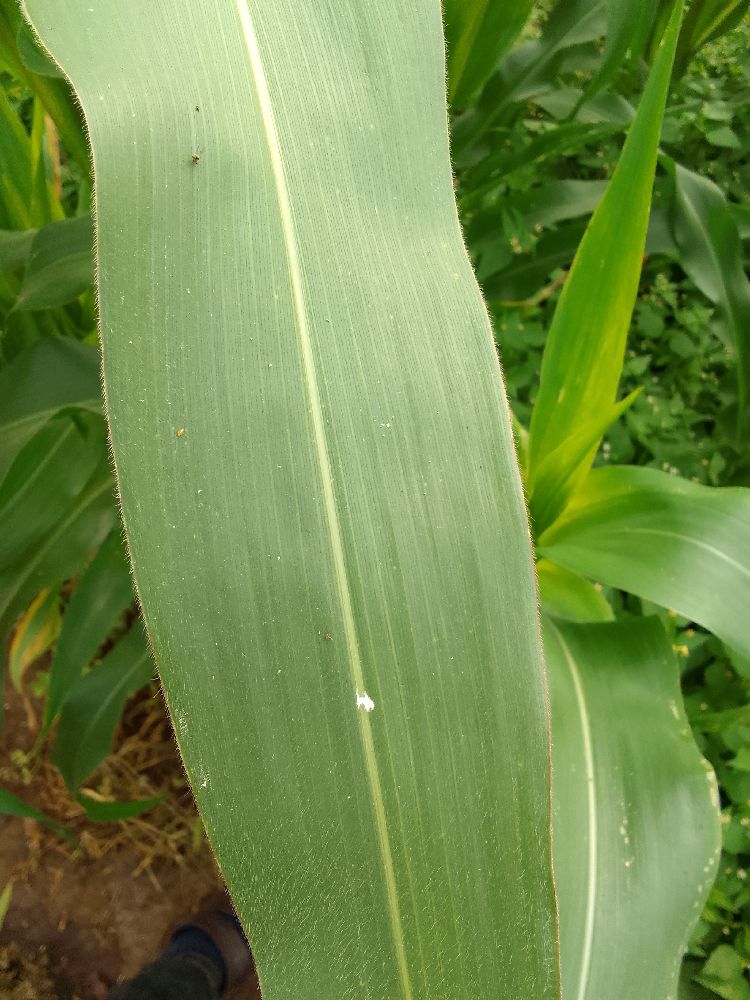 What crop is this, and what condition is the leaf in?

maize, healthy
